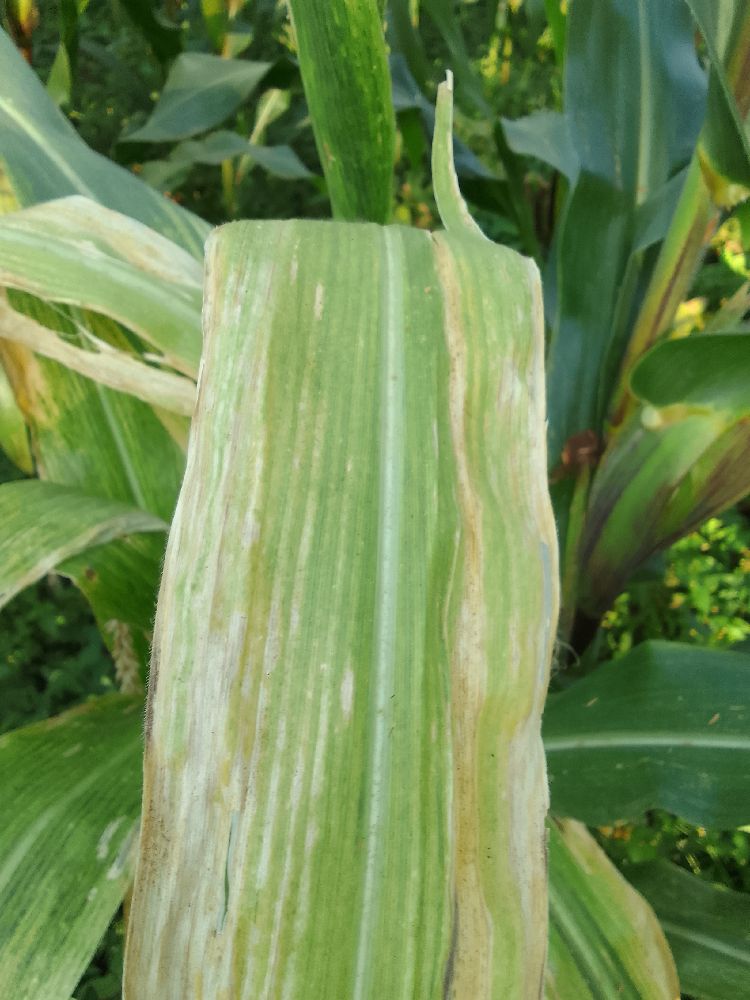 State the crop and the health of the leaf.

maize, maize lethal necrosis
